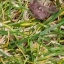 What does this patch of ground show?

grass
